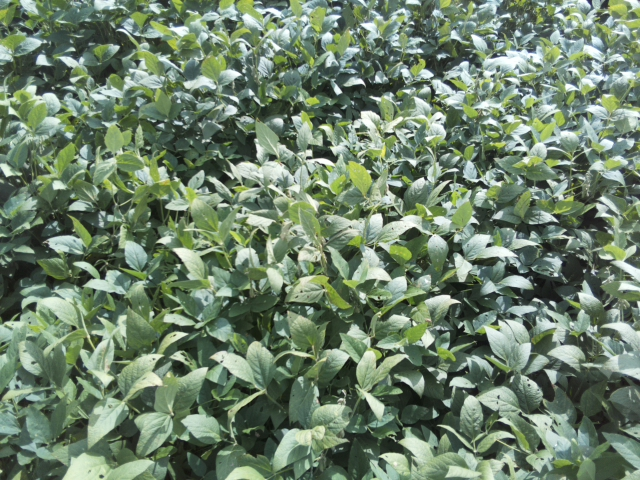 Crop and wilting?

soybean, leaflets folding inward at secondary pulvinus with no turgor loss in leaflets or petioles
